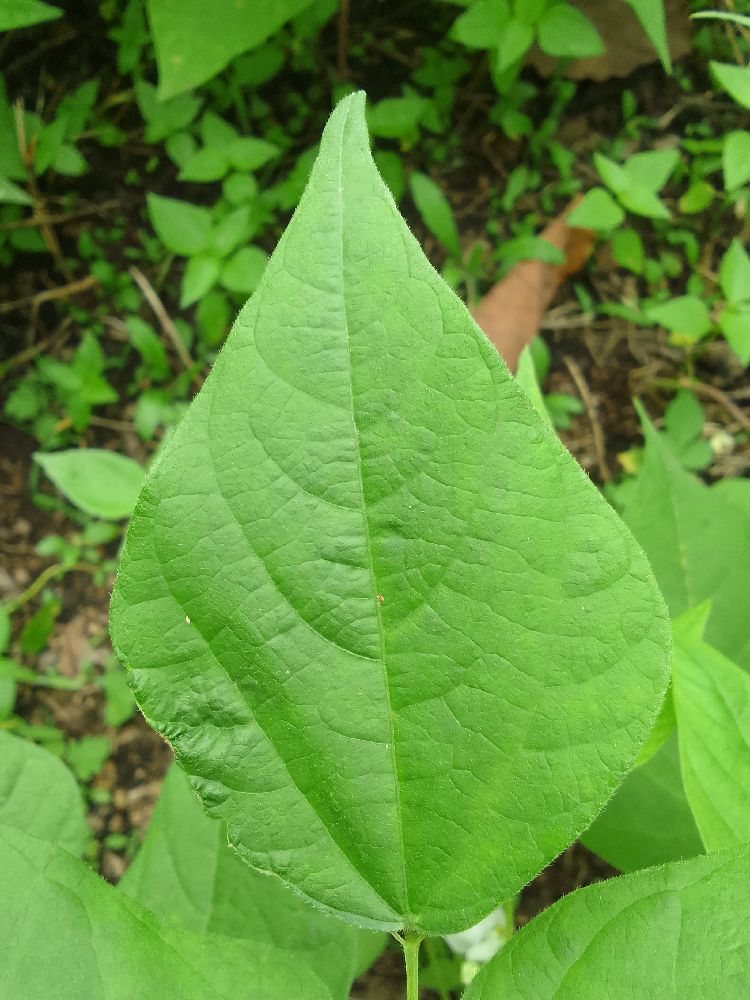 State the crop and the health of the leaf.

common bean, healthy
